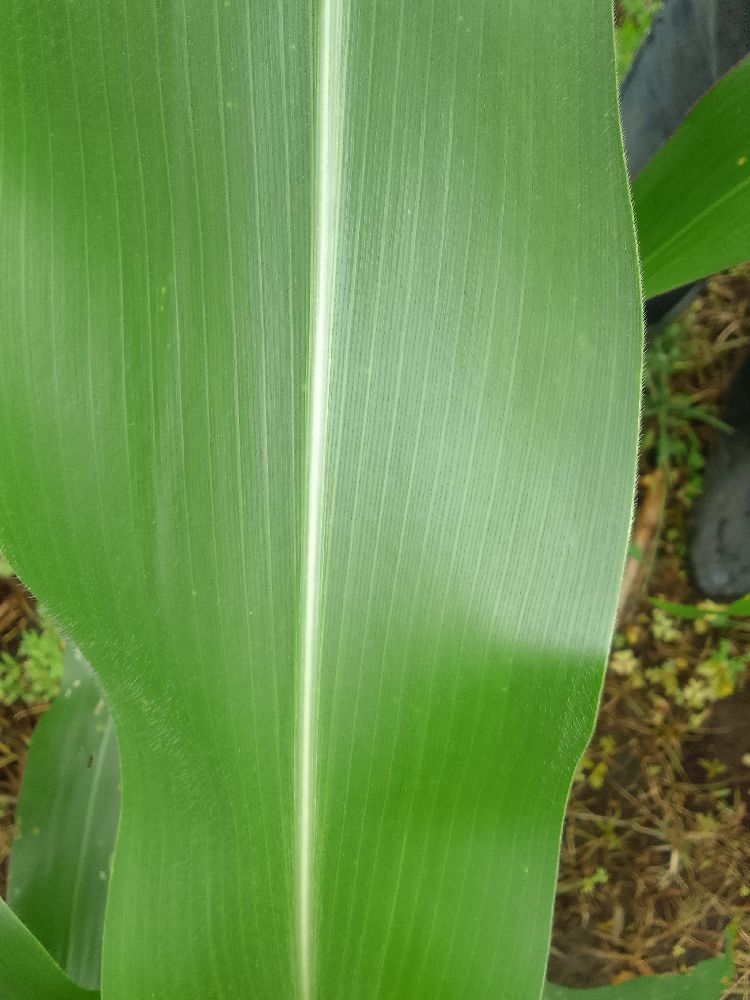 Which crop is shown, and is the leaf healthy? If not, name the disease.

maize, healthy
